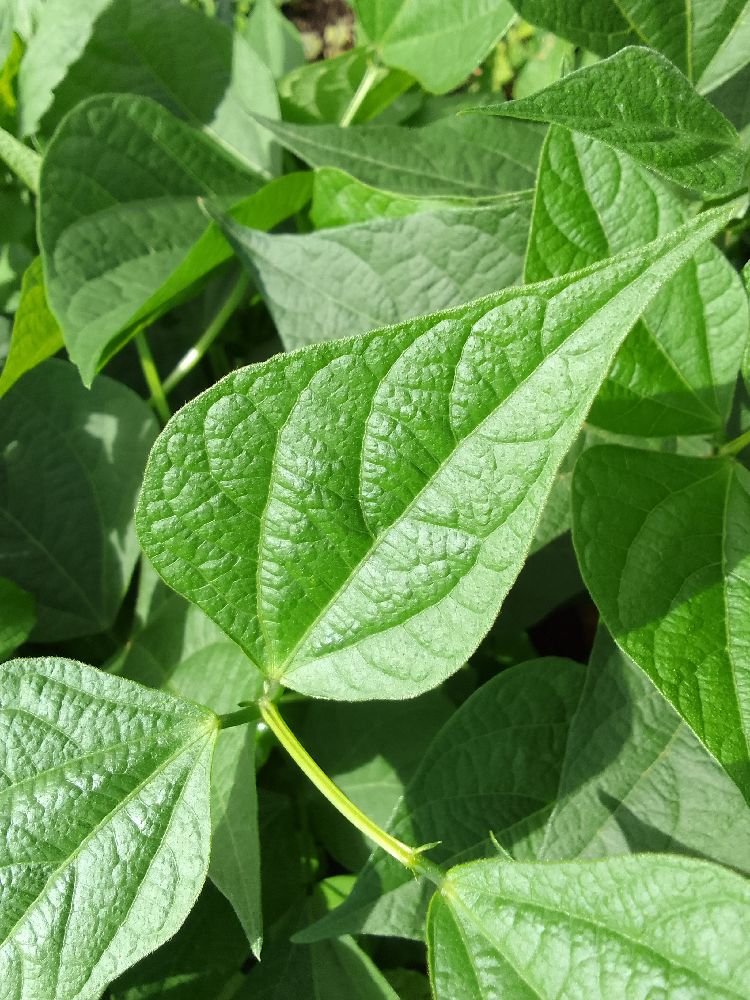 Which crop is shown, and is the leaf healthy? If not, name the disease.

common bean, healthy
